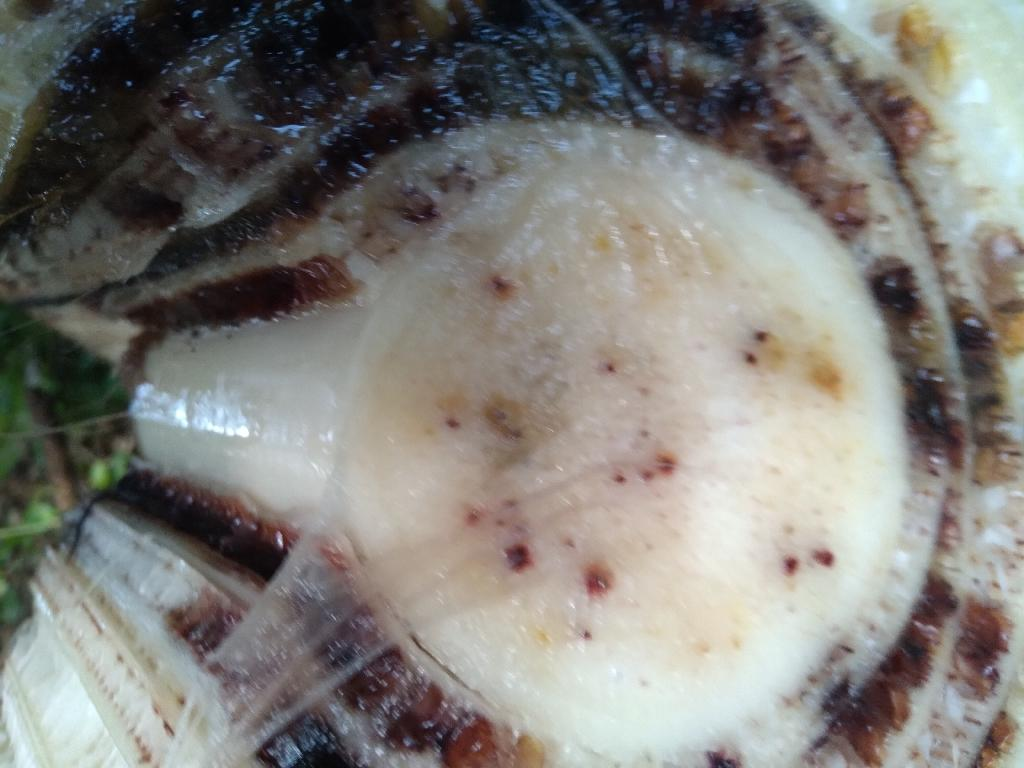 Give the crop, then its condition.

banana, fusarium wilt race 1
